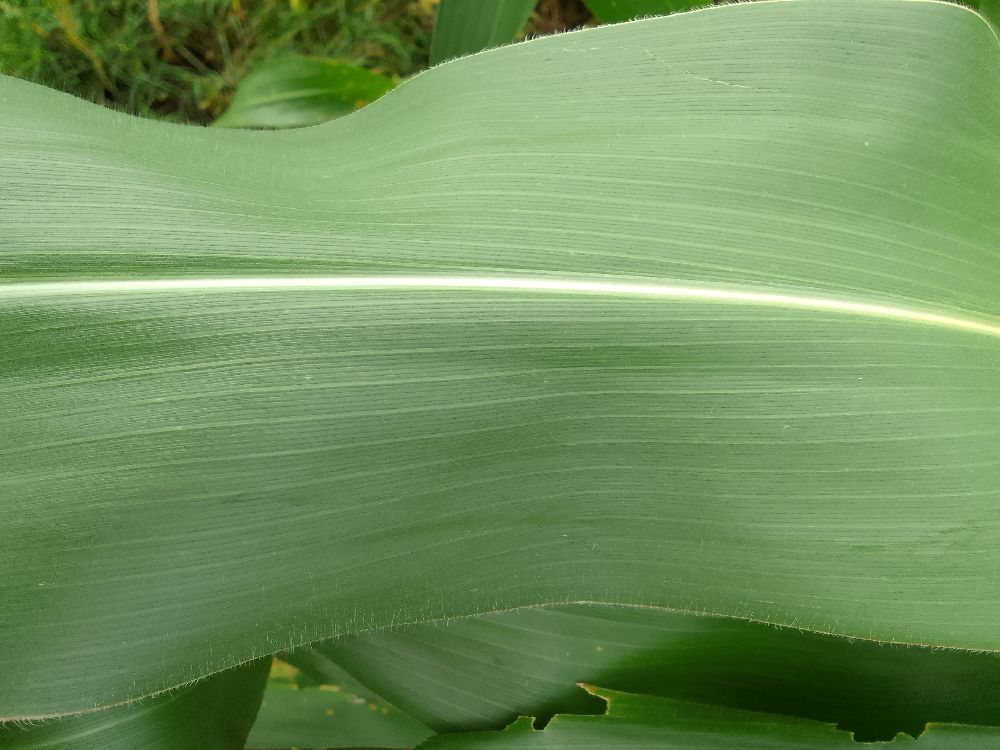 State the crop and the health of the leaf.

maize, healthy
